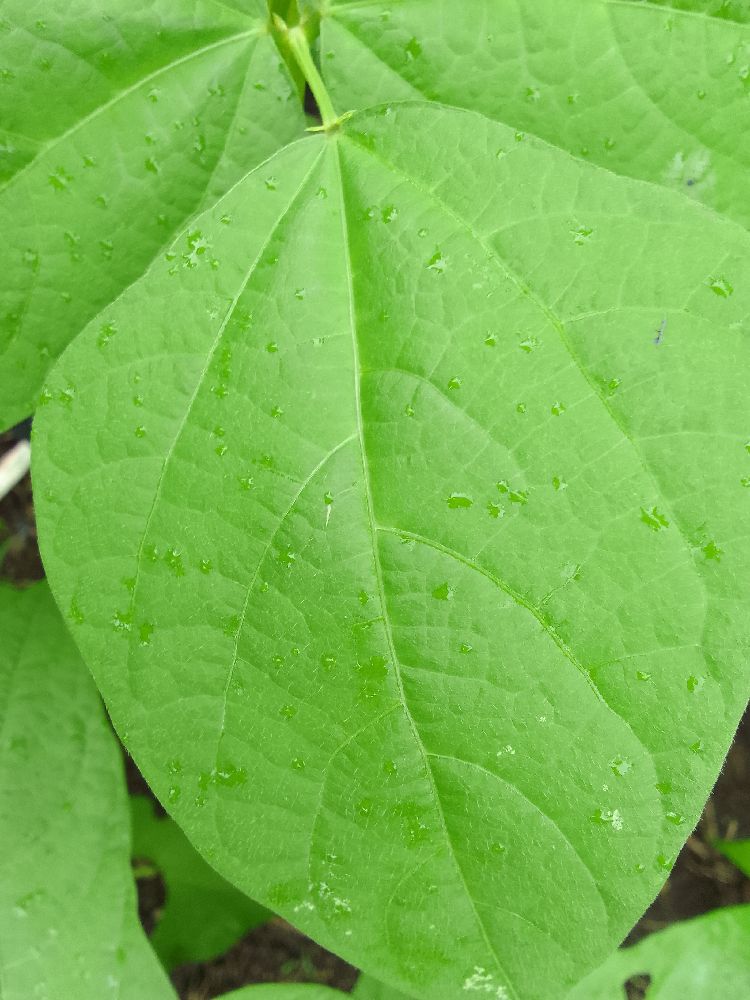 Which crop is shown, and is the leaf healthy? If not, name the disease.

common bean, healthy
